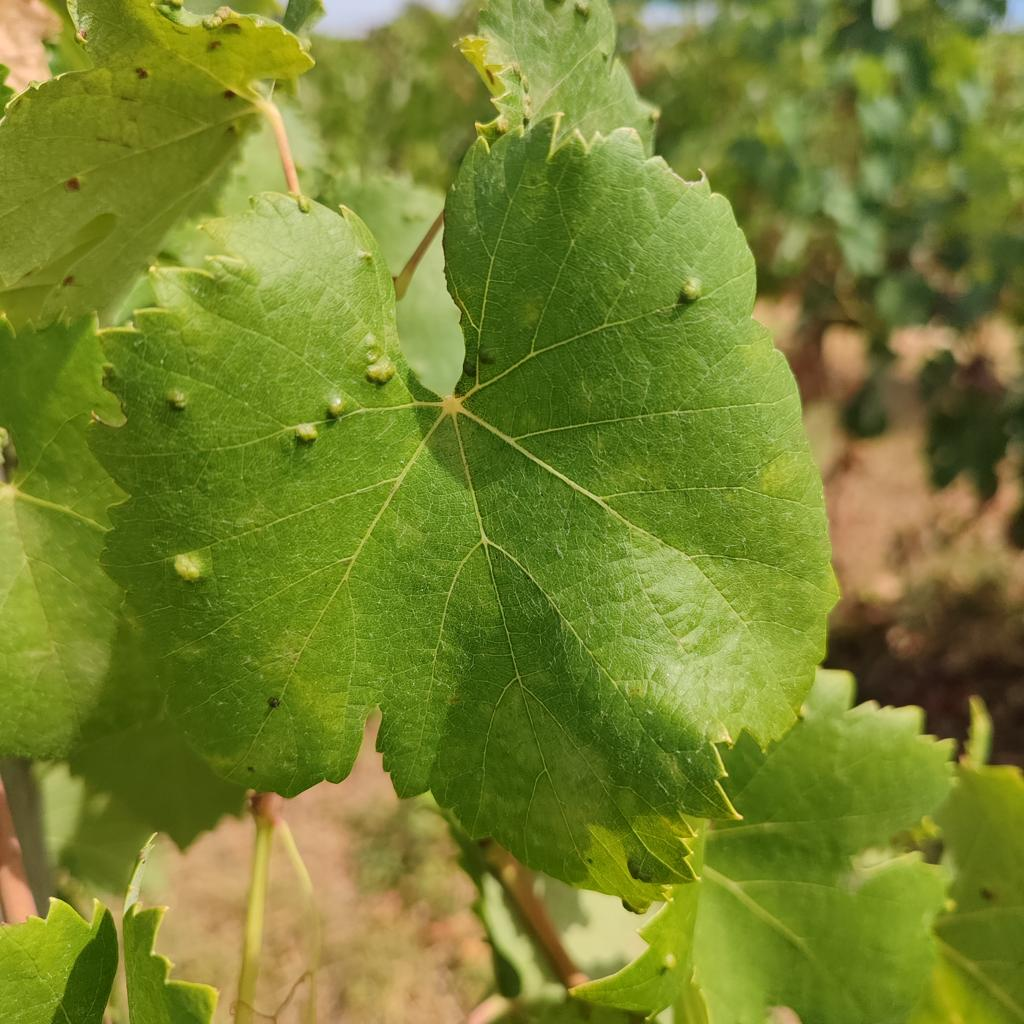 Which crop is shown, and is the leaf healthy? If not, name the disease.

grapevine, erineum mite
